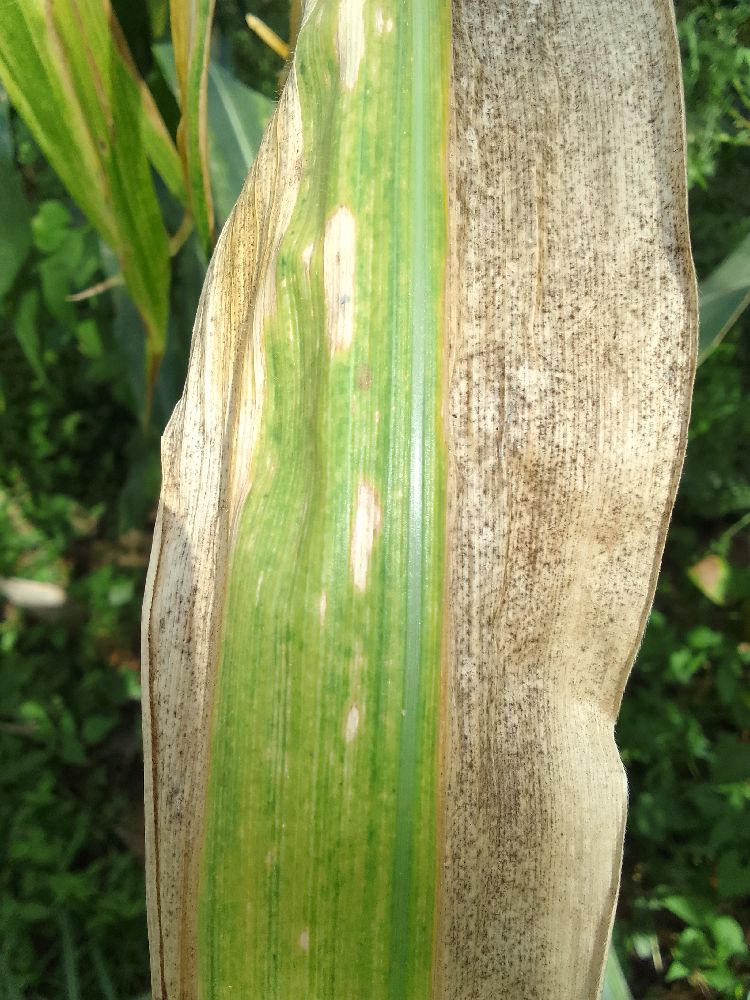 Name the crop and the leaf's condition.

maize, maize lethal necrosis
